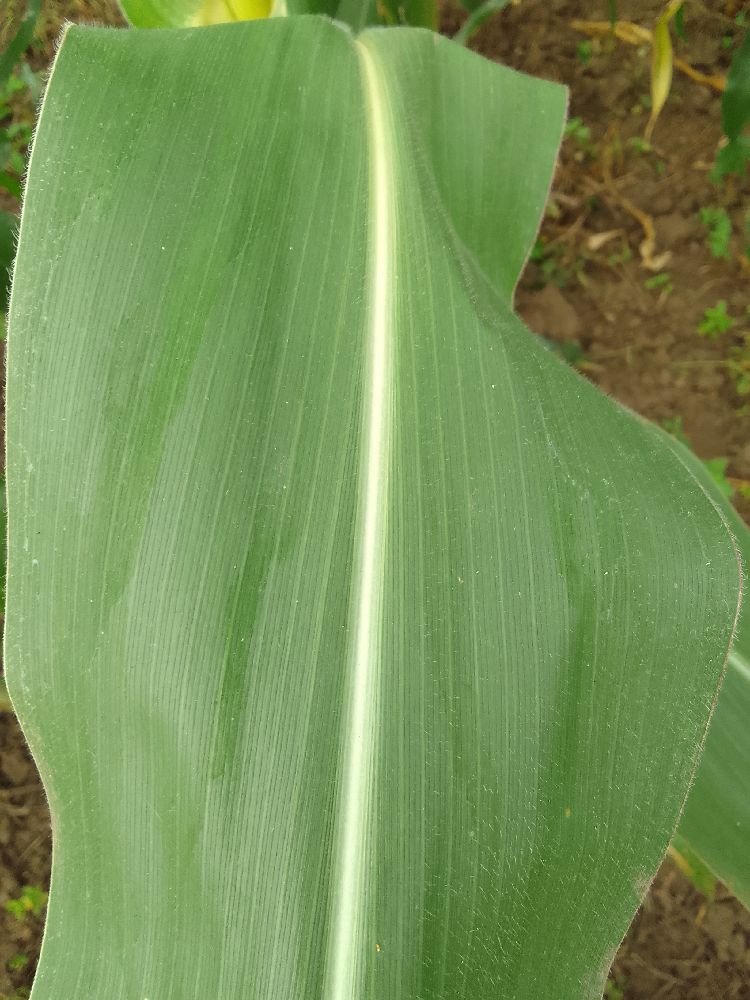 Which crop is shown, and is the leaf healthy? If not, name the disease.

maize, healthy
